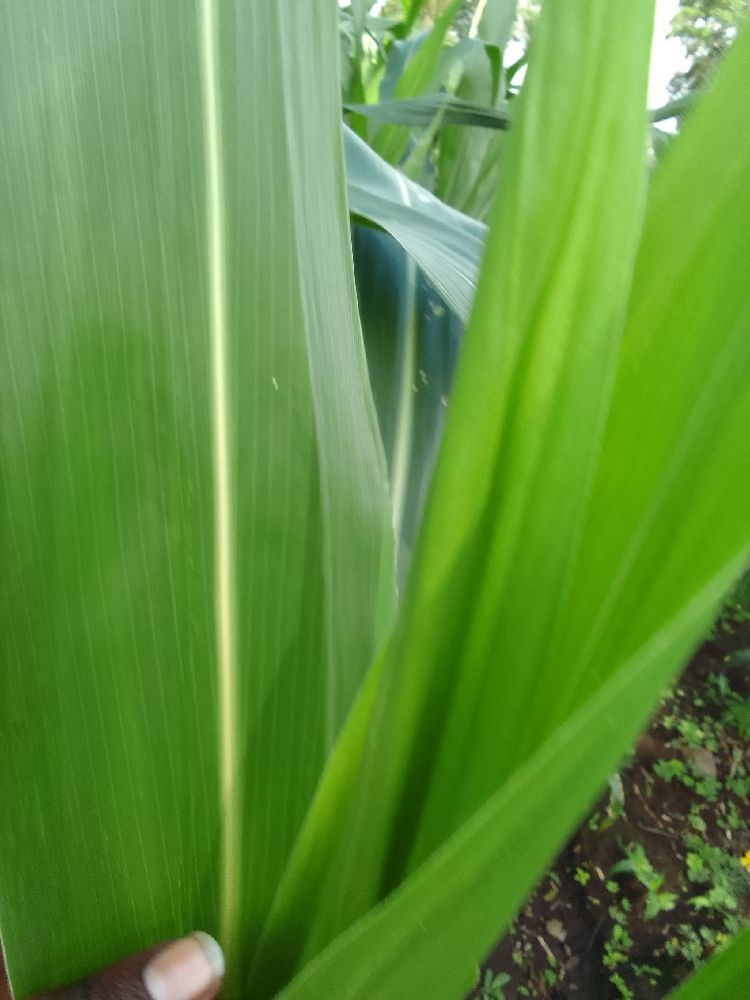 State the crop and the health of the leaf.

maize, healthy
